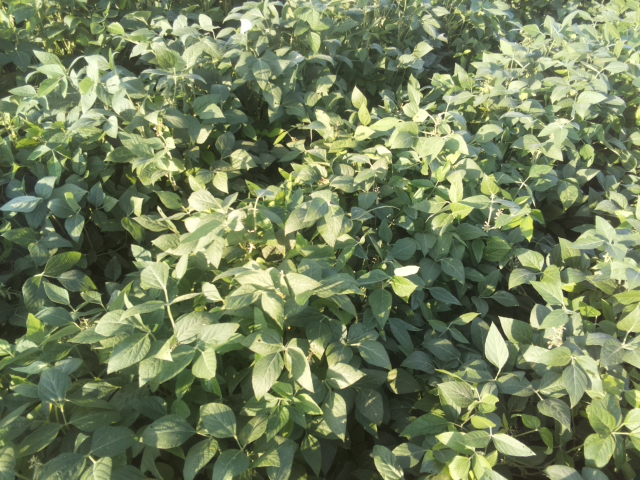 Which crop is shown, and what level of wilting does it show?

soybean, leaves with no wilting
